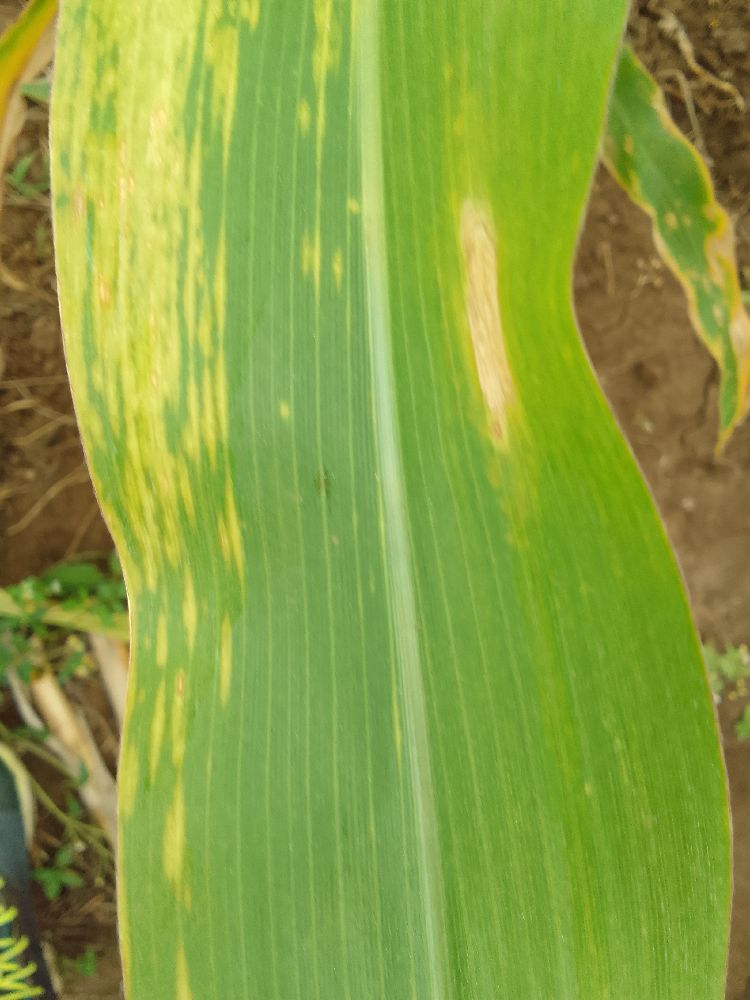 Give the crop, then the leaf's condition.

maize, maize lethal necrosis
